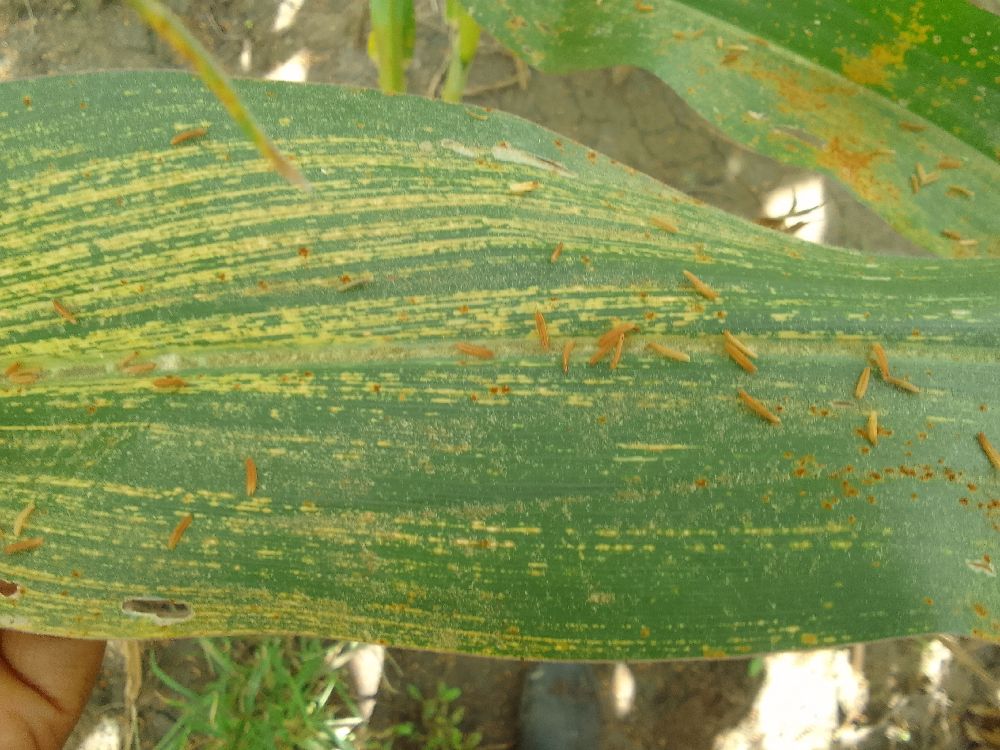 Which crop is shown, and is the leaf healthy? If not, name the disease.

maize, maize streak virus
